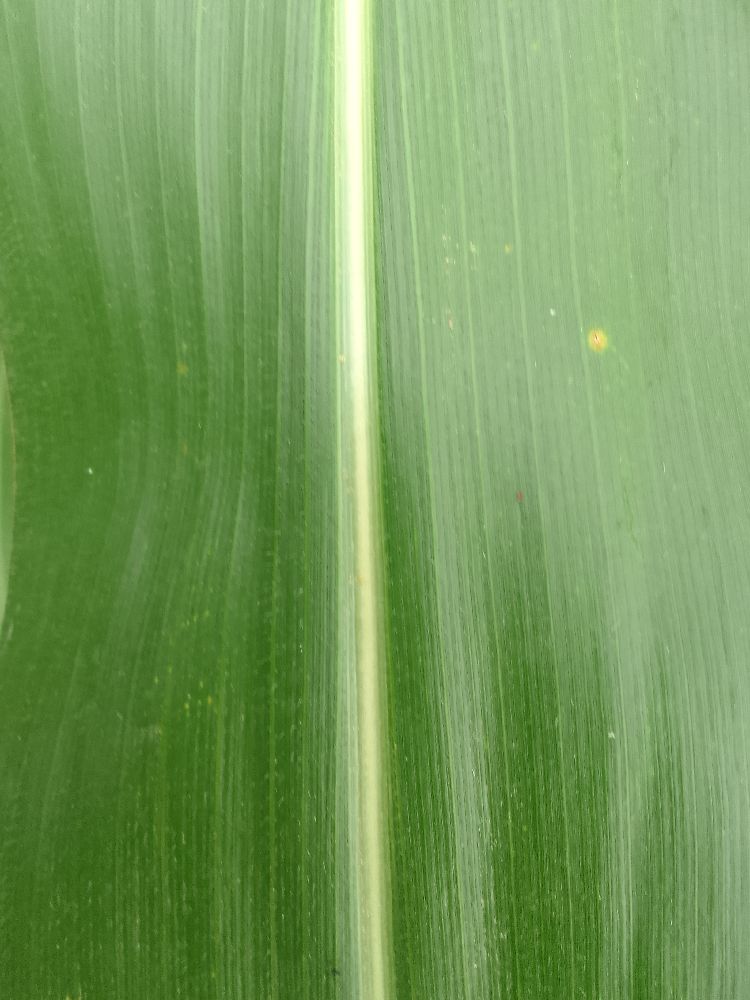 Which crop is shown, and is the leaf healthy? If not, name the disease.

maize, healthy
